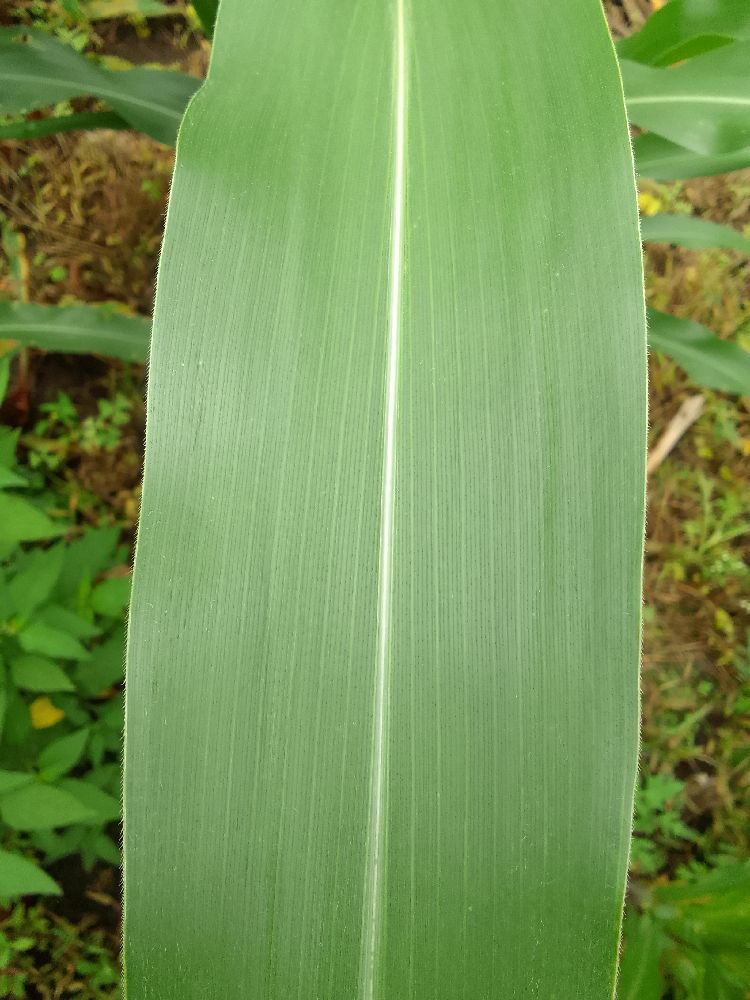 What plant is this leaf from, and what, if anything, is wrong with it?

maize, healthy
